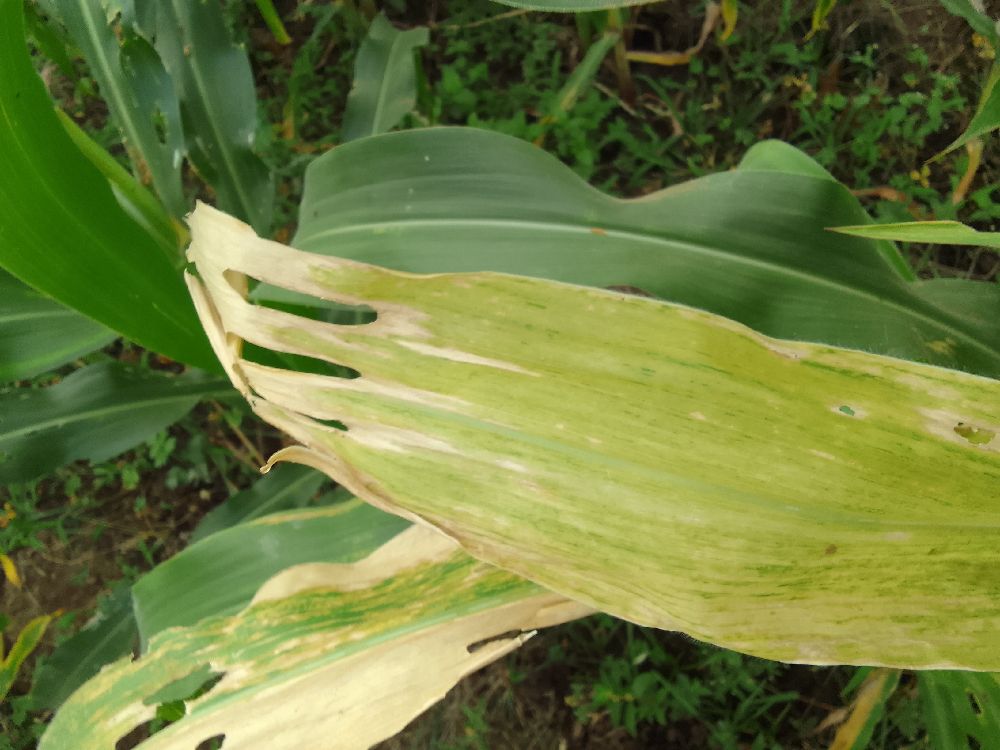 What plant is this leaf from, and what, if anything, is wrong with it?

maize, maize lethal necrosis
